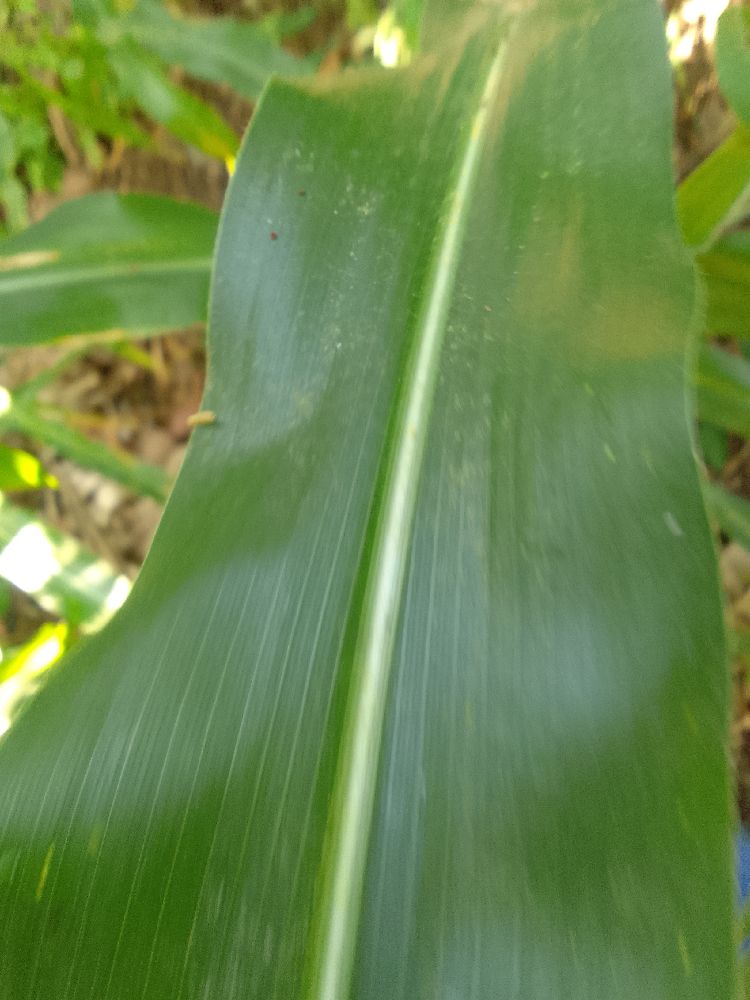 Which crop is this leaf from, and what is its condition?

maize, healthy
